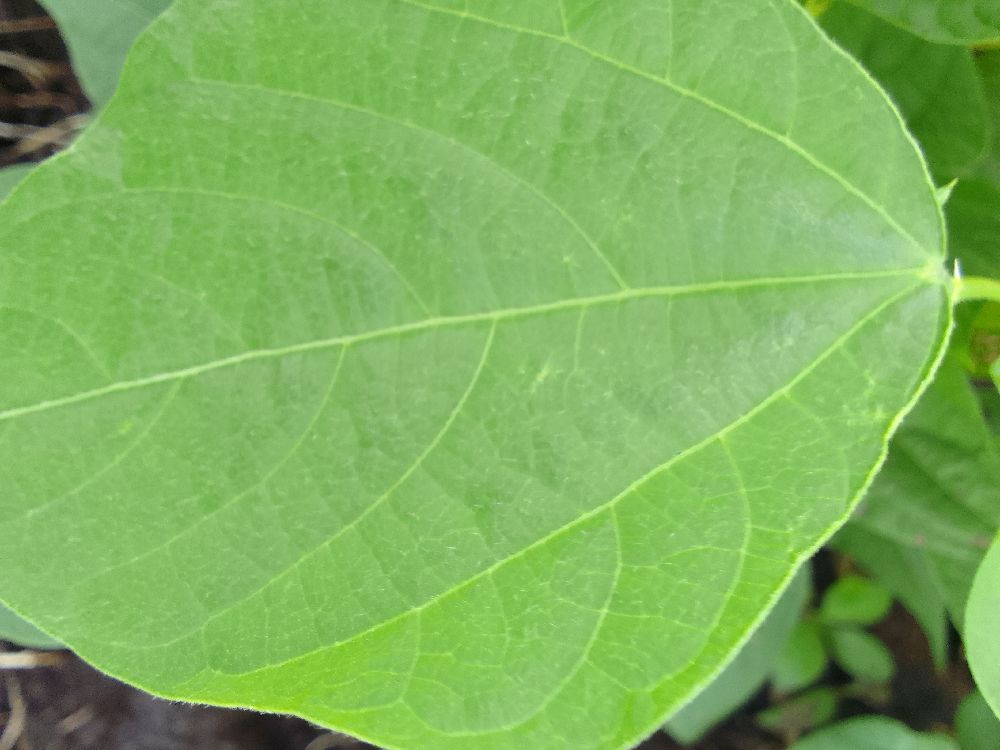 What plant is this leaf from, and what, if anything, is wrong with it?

common bean, healthy
